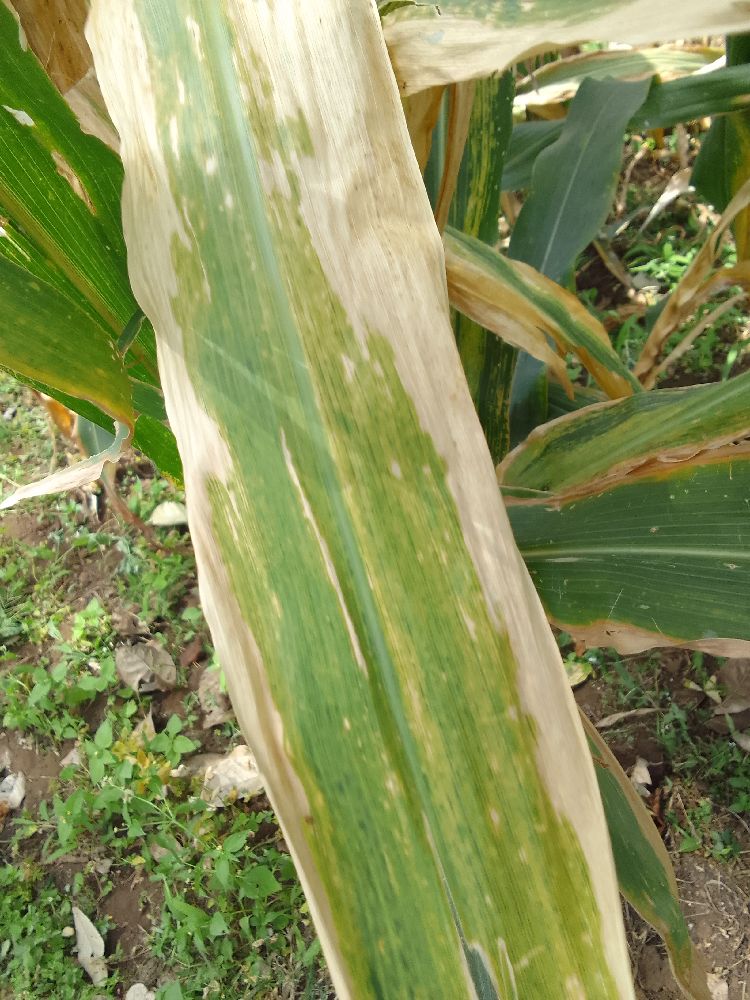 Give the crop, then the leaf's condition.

maize, maize lethal necrosis
